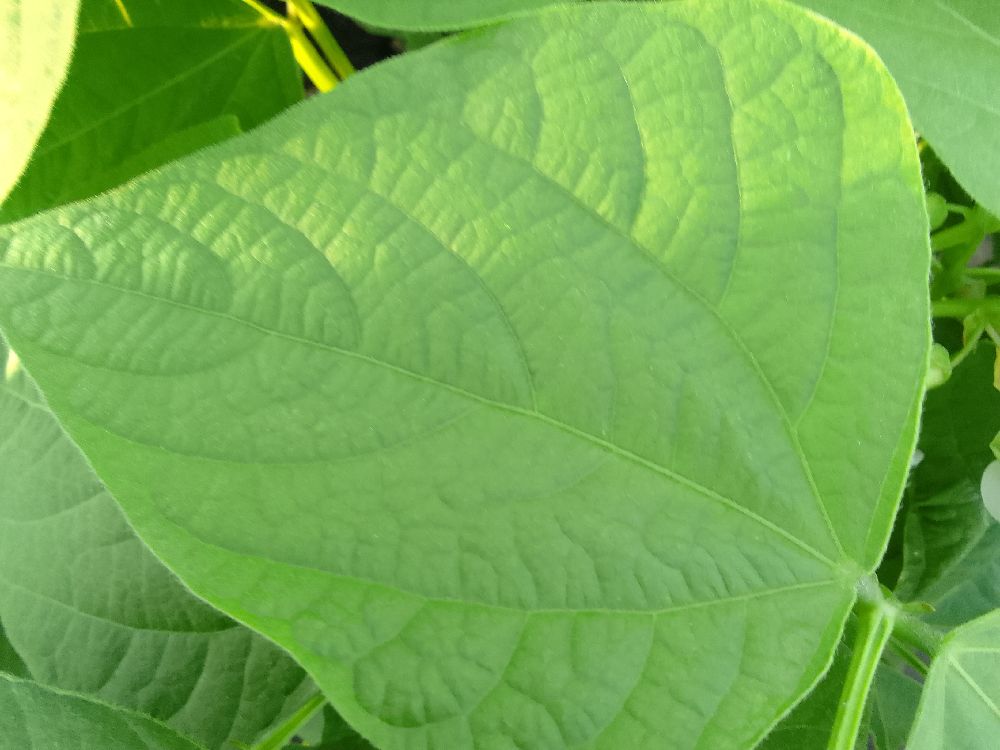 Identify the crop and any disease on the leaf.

common bean, healthy
